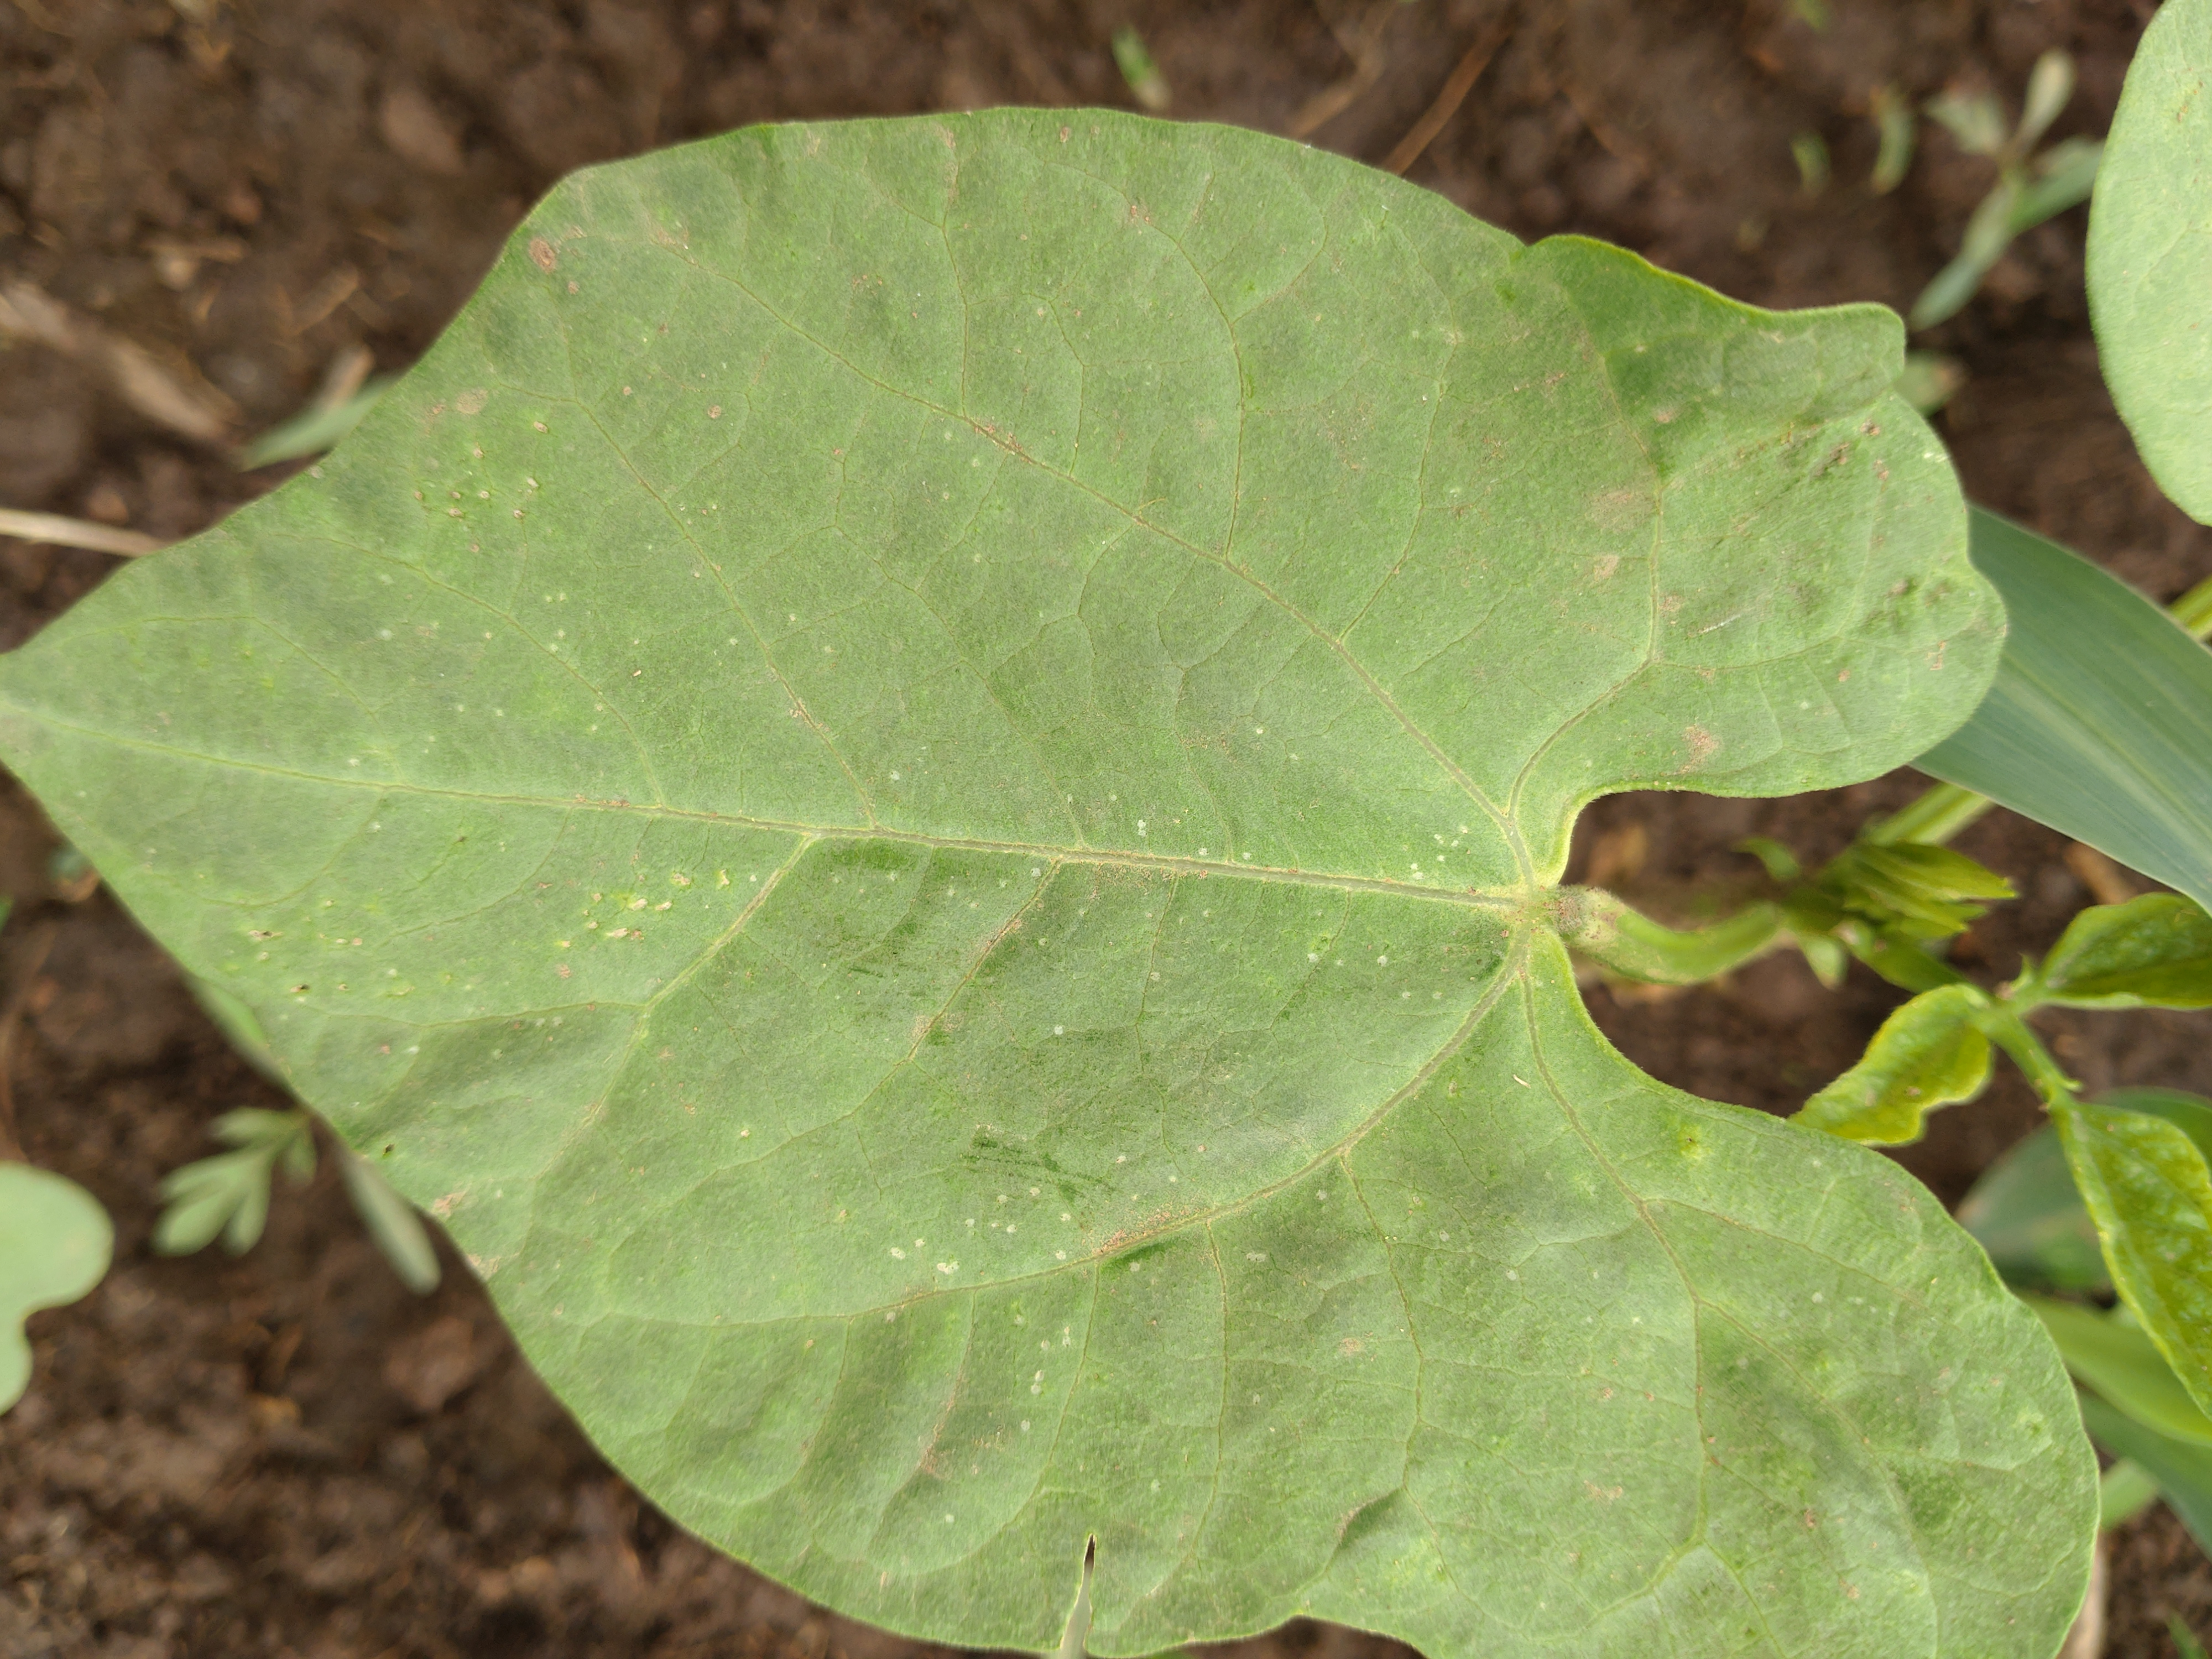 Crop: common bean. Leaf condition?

healthy
